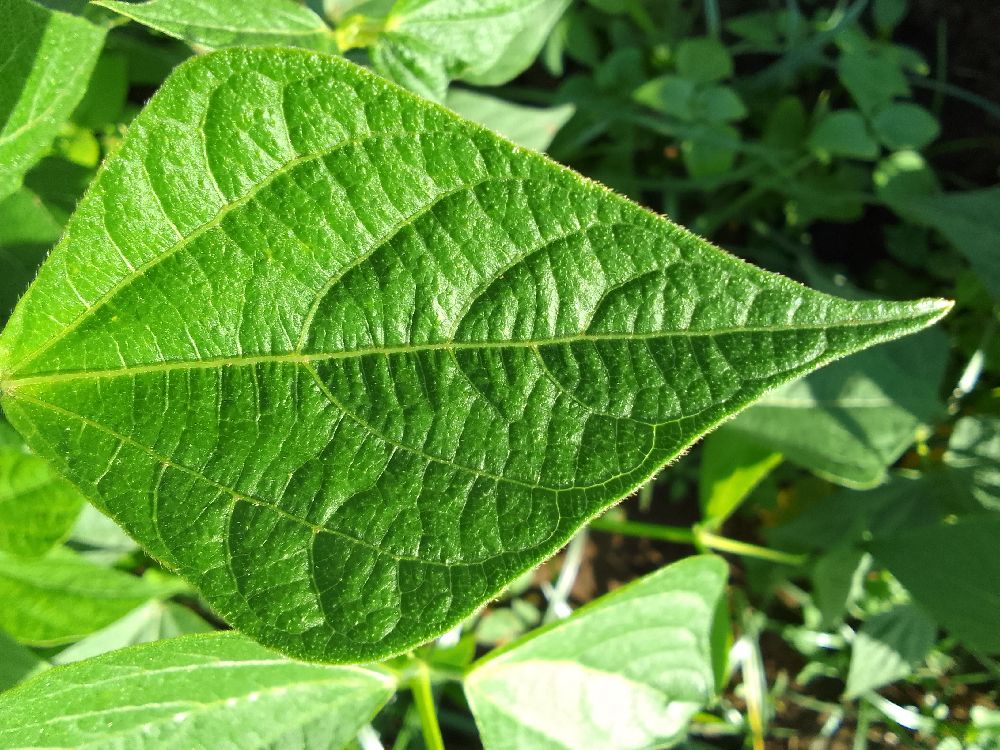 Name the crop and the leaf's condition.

common bean, healthy
